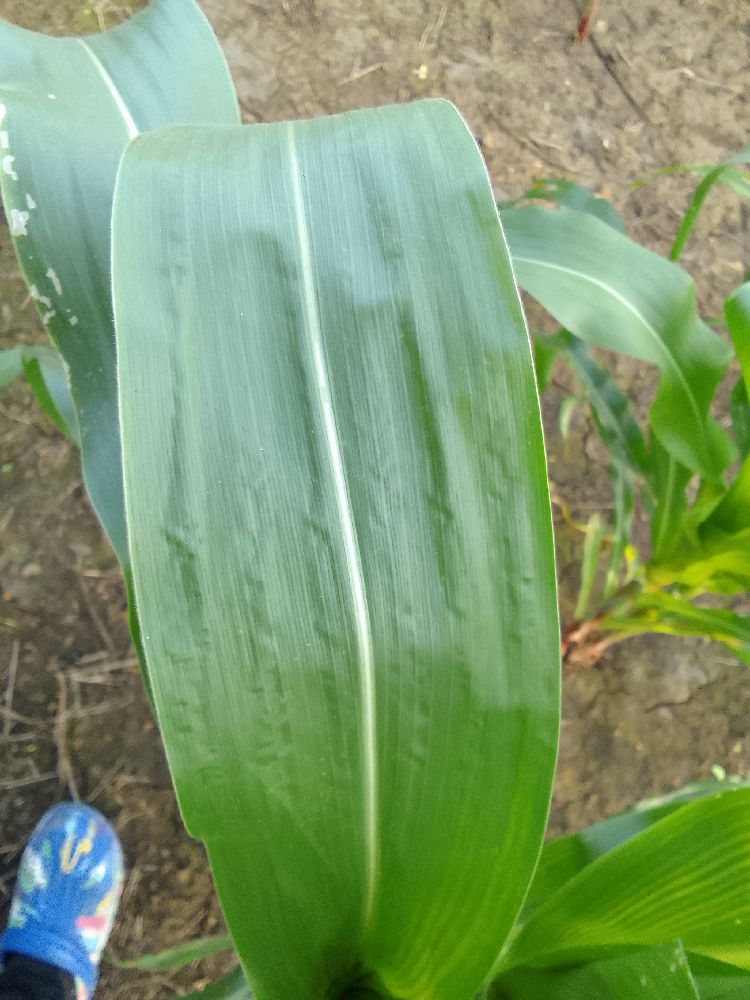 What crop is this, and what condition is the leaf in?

maize, healthy
